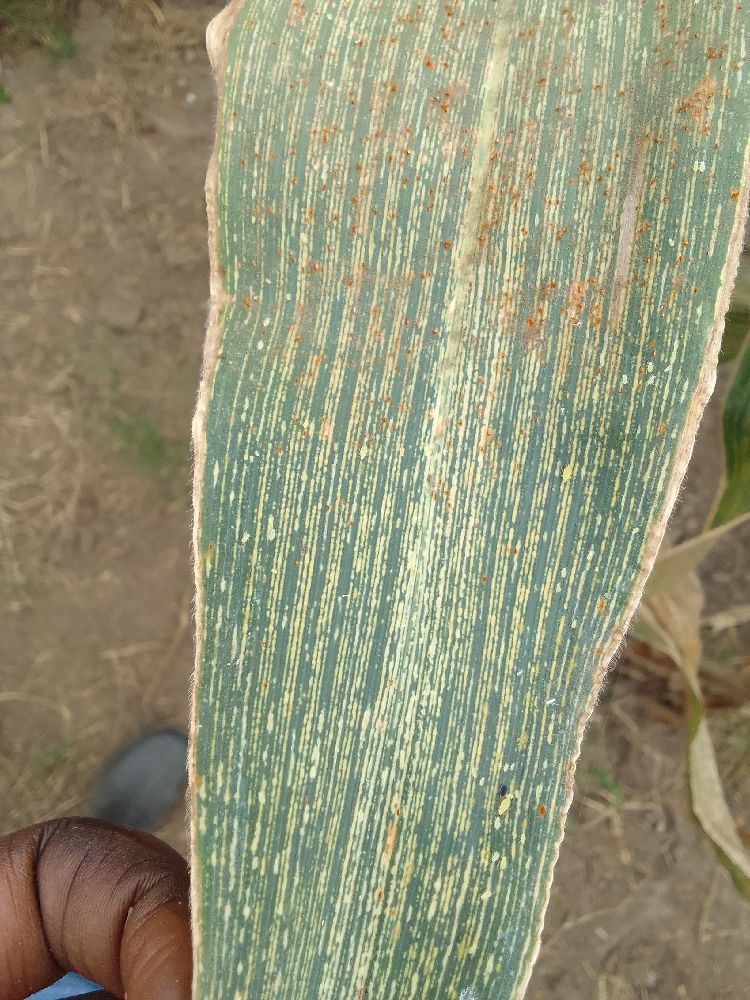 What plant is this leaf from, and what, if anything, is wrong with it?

maize, maize streak virus
